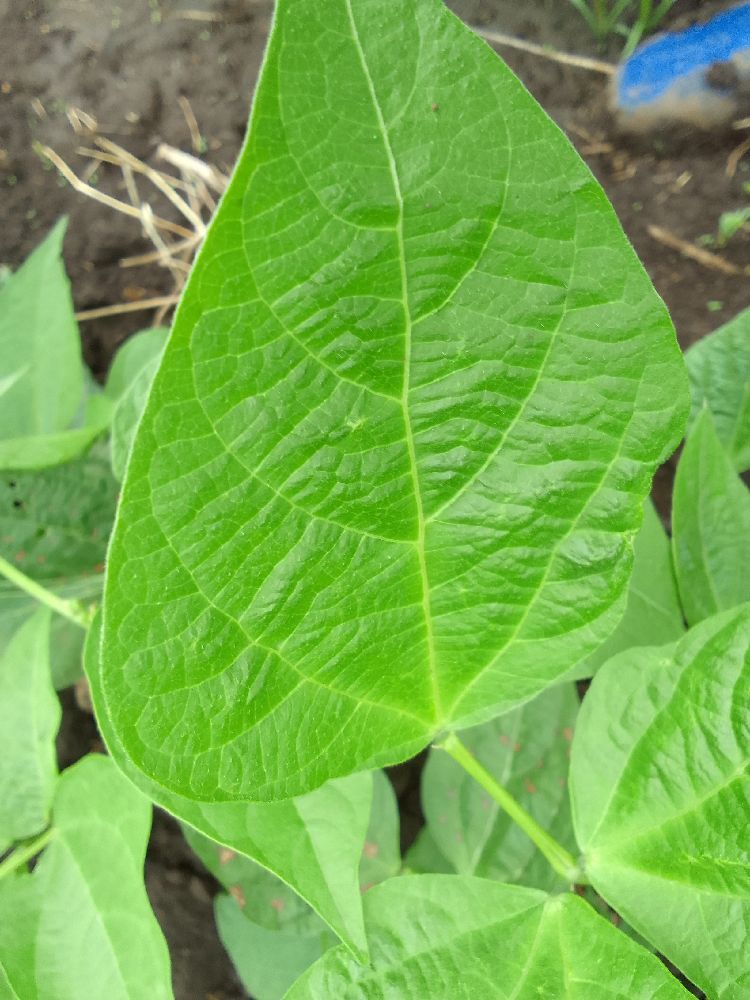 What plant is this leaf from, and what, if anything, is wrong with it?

common bean, healthy
